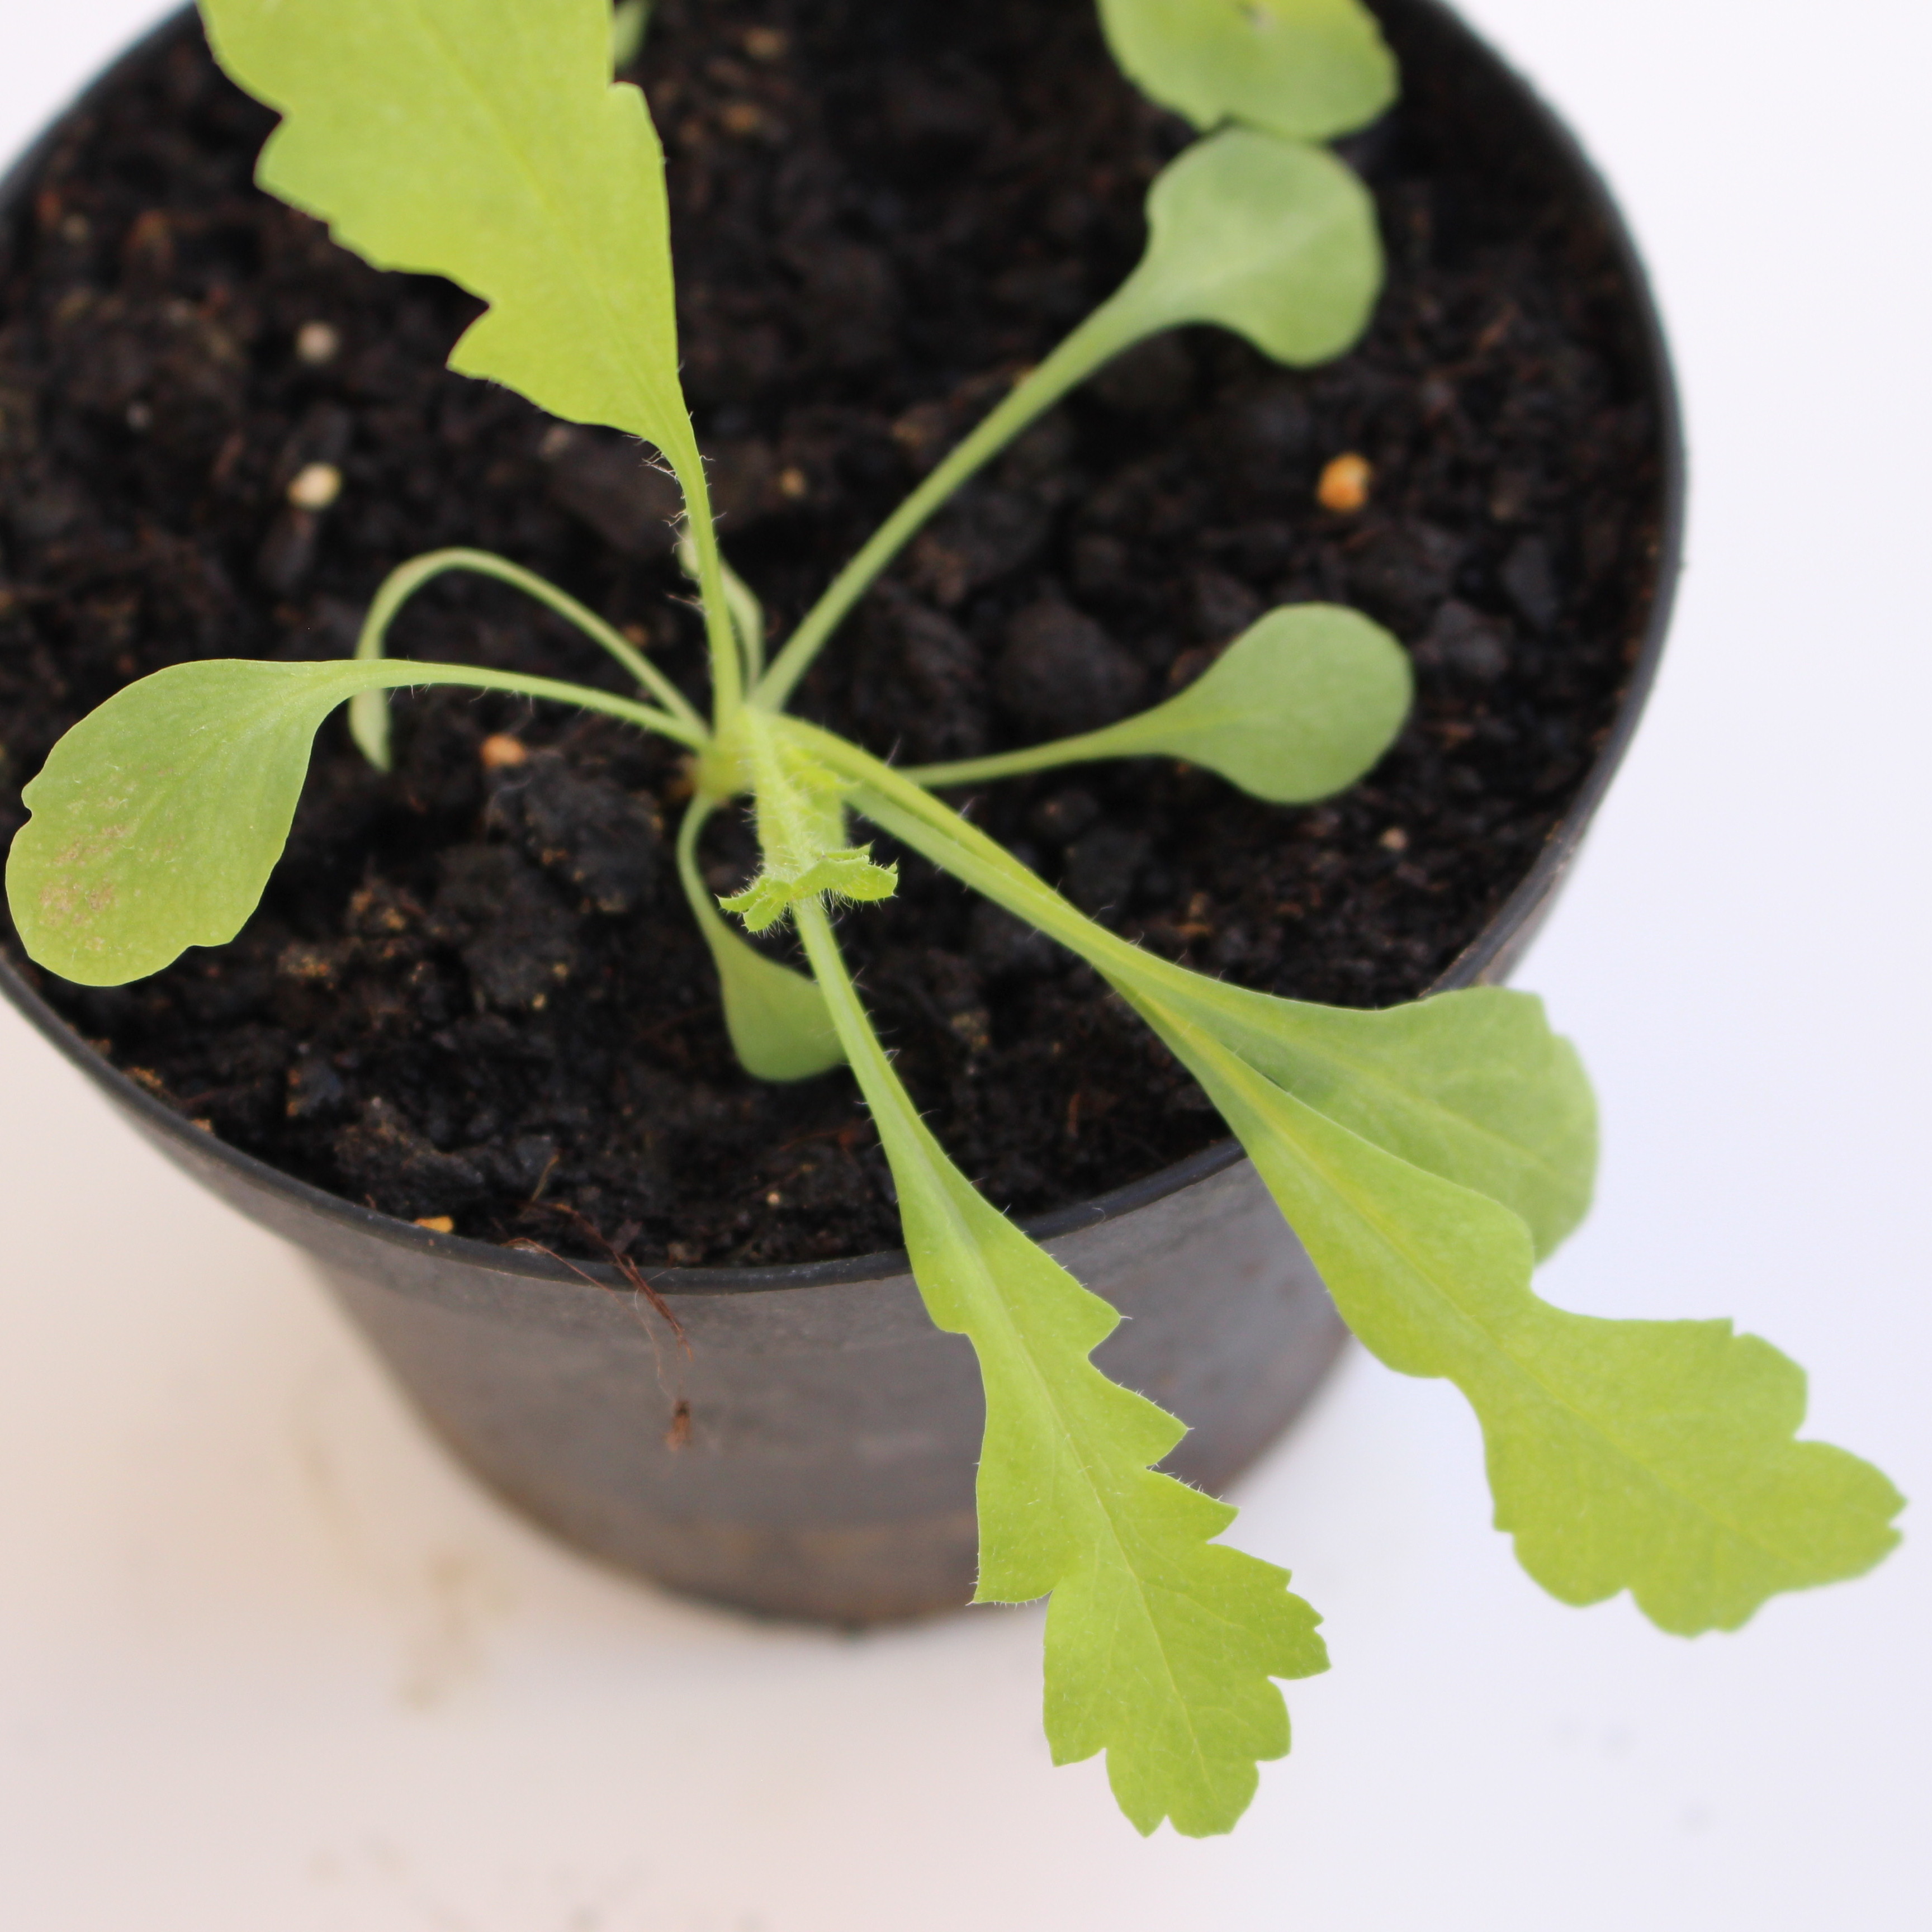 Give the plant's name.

Papaver rhoeas
